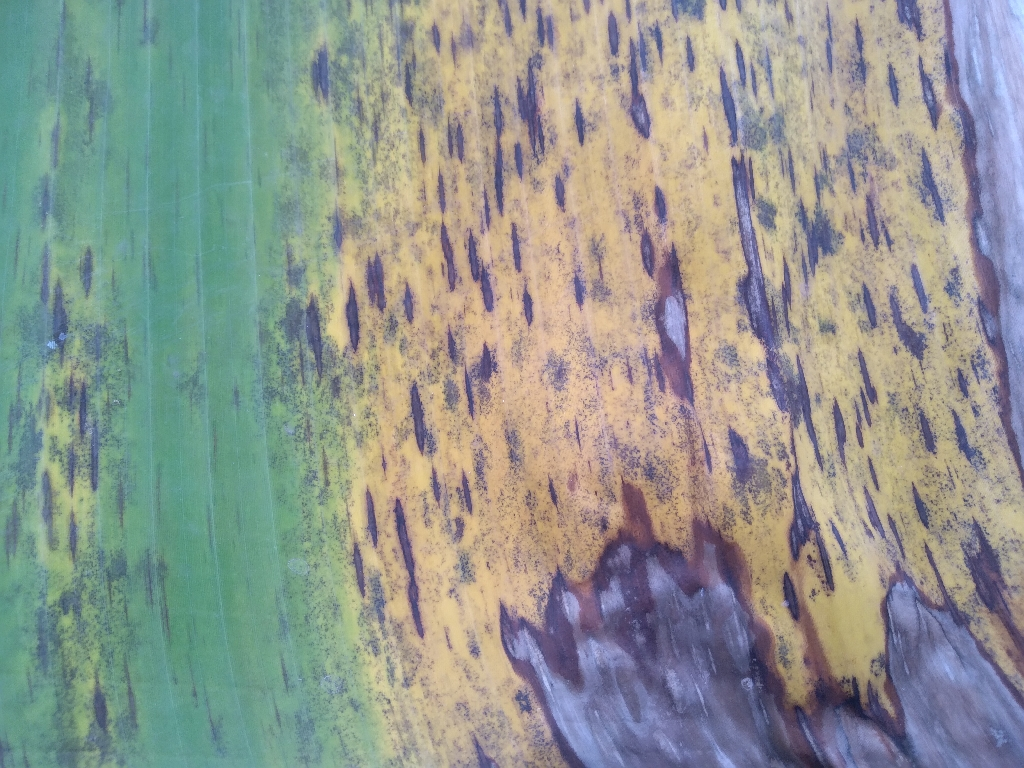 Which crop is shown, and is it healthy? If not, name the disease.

banana, black sigatoka
